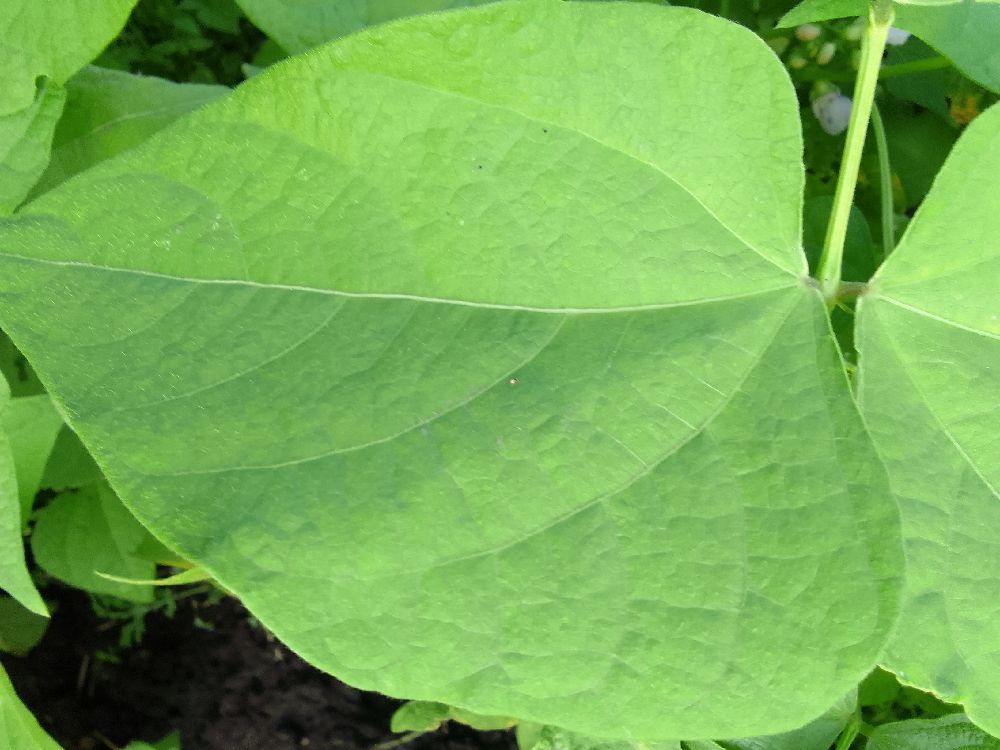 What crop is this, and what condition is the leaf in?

common bean, healthy
